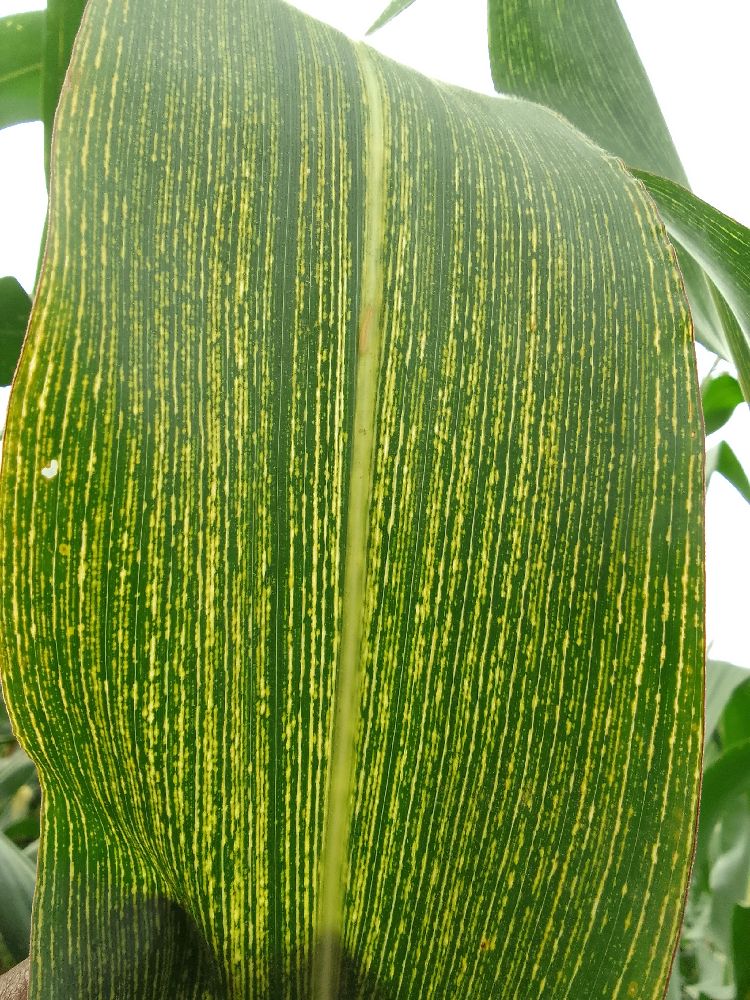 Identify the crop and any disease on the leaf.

maize, healthy
